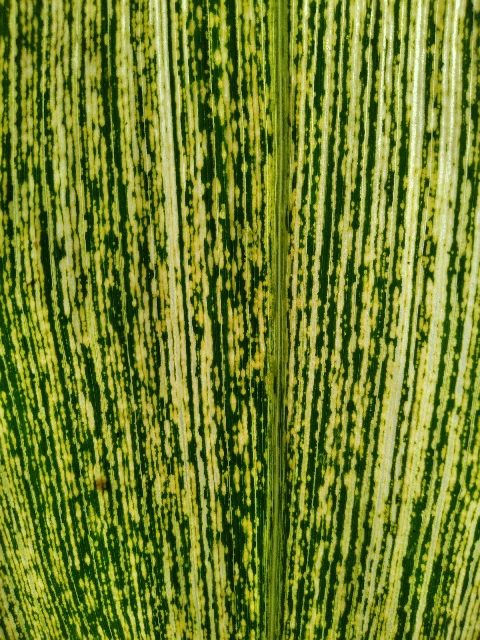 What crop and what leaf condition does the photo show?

maize, maize streak virus
